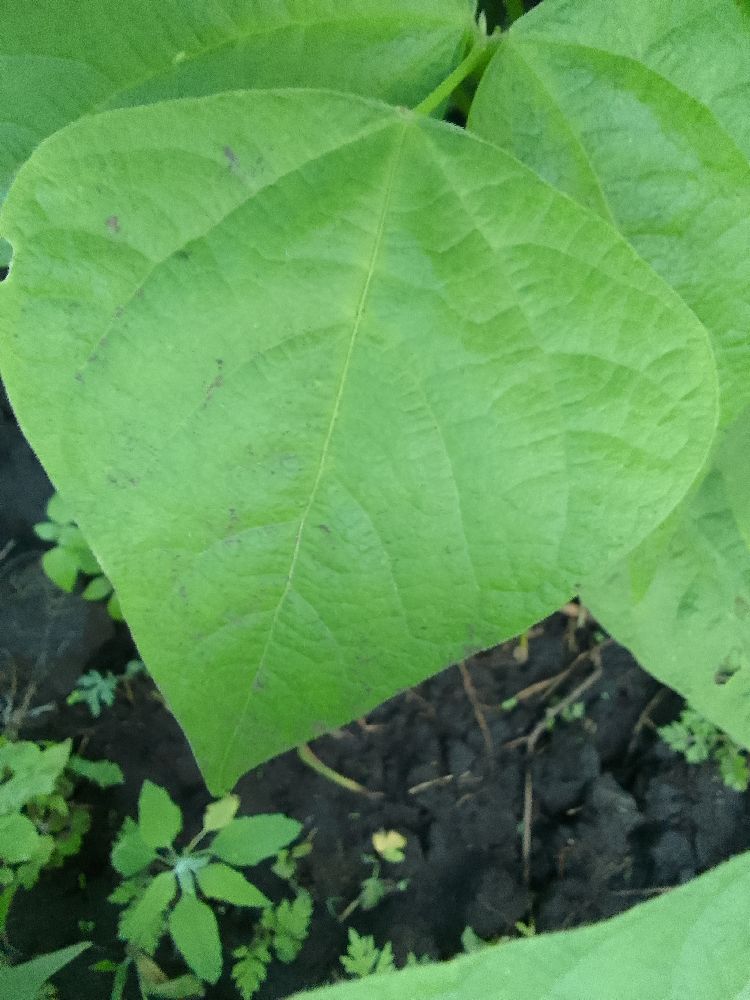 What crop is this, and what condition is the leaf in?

common bean, healthy
